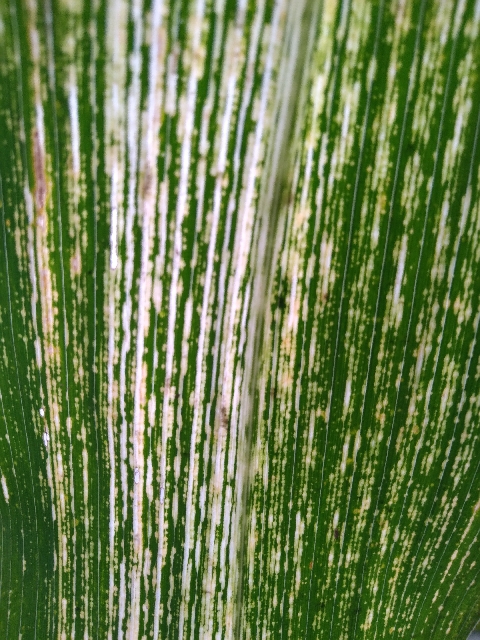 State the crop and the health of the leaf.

maize, maize streak virus
